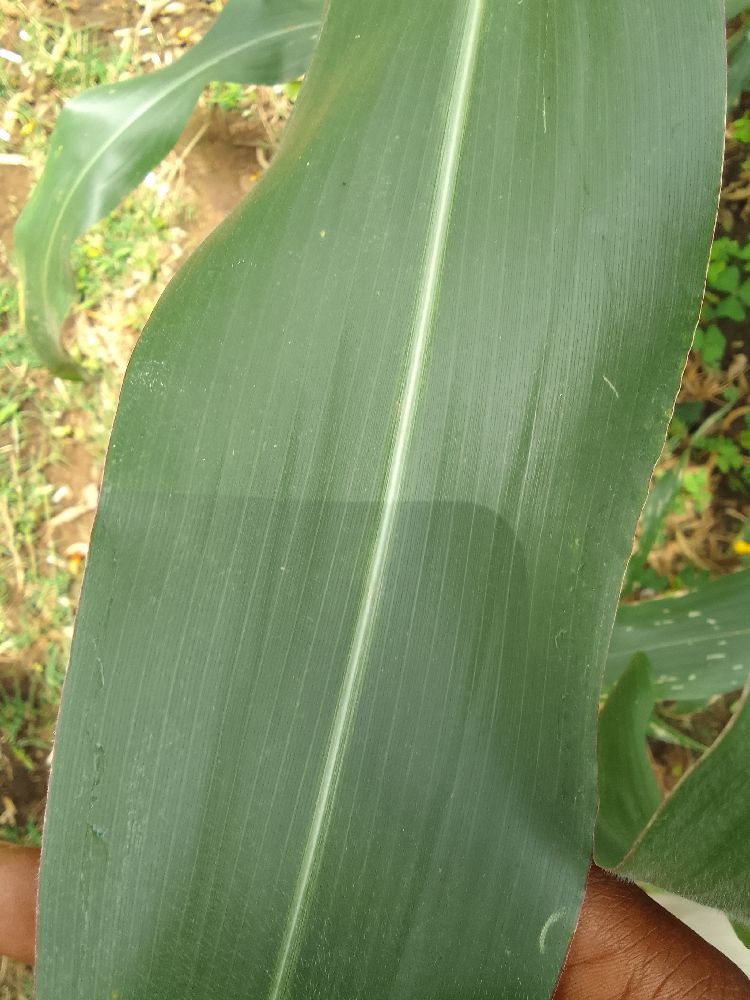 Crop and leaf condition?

maize, healthy
